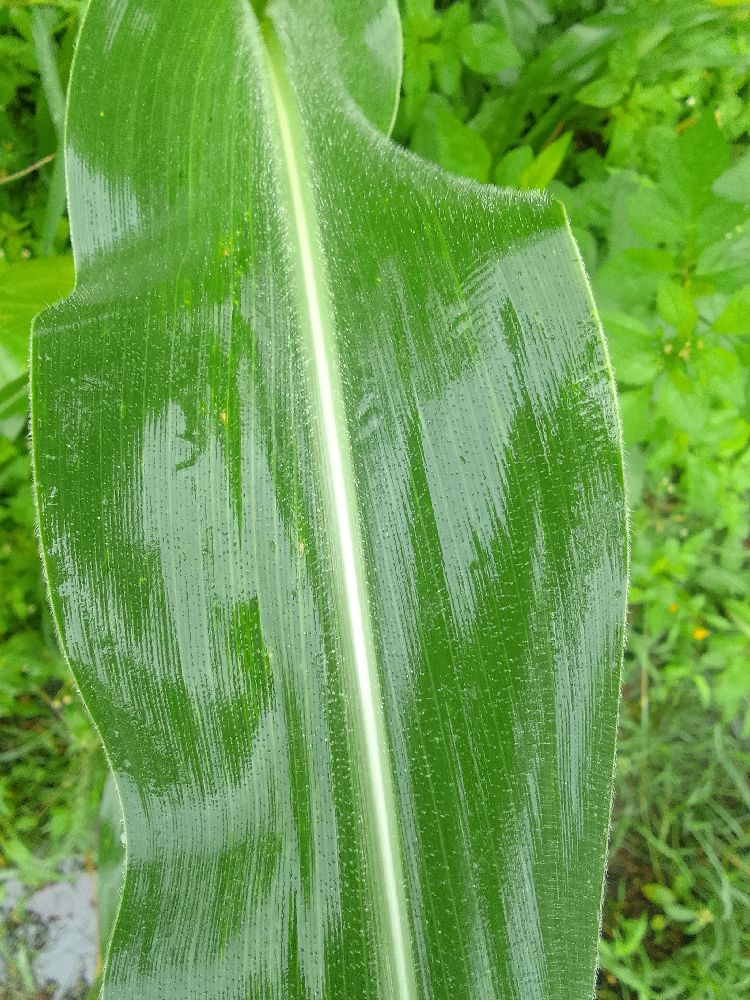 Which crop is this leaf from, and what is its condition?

maize, healthy
